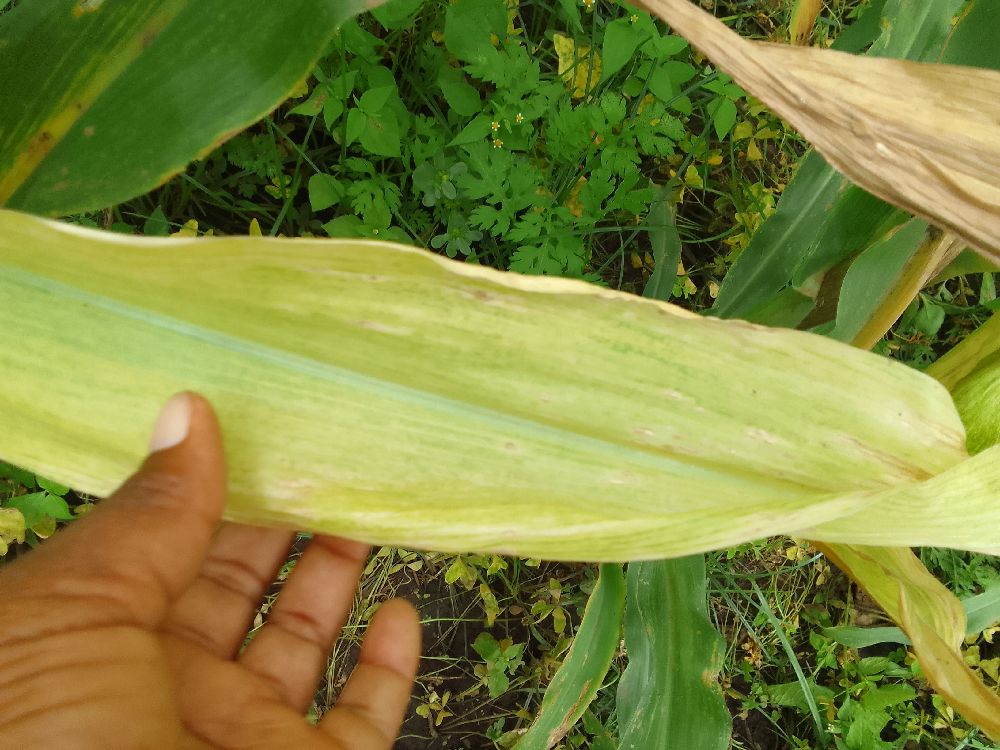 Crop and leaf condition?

maize, maize lethal necrosis
